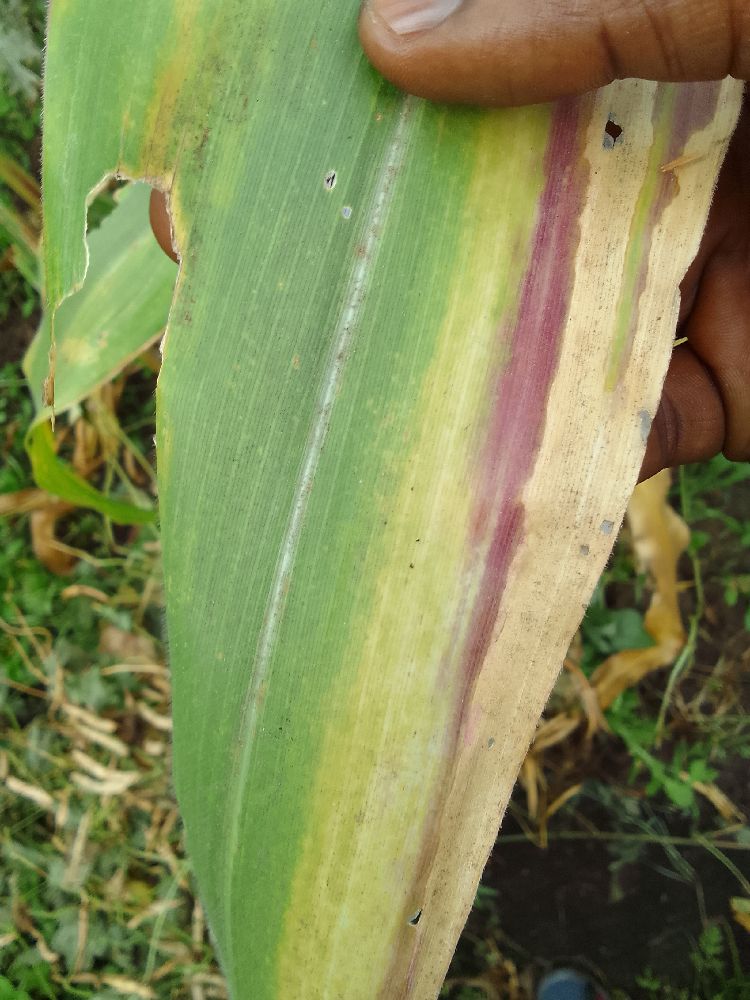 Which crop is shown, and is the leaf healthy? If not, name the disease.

maize, maize lethal necrosis
